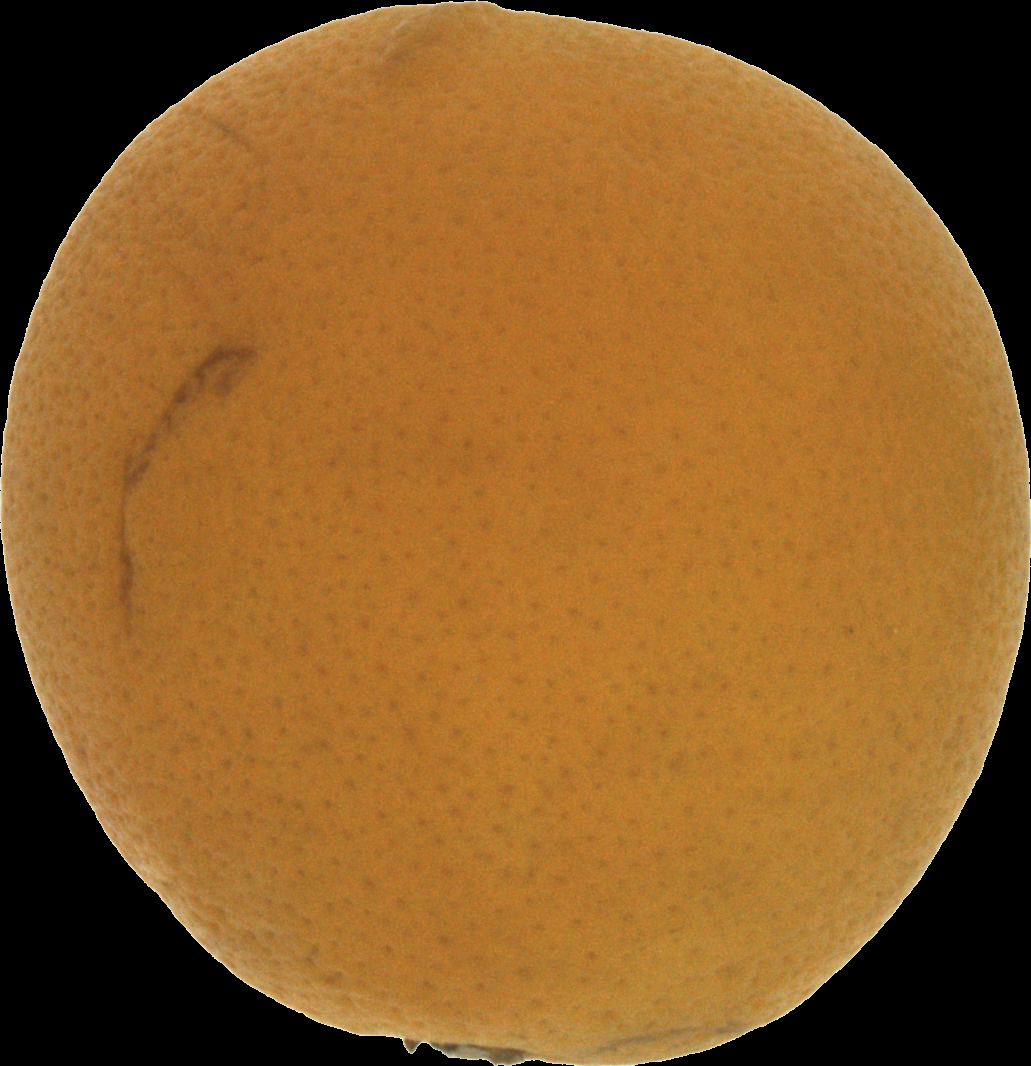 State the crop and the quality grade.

orange, bad
